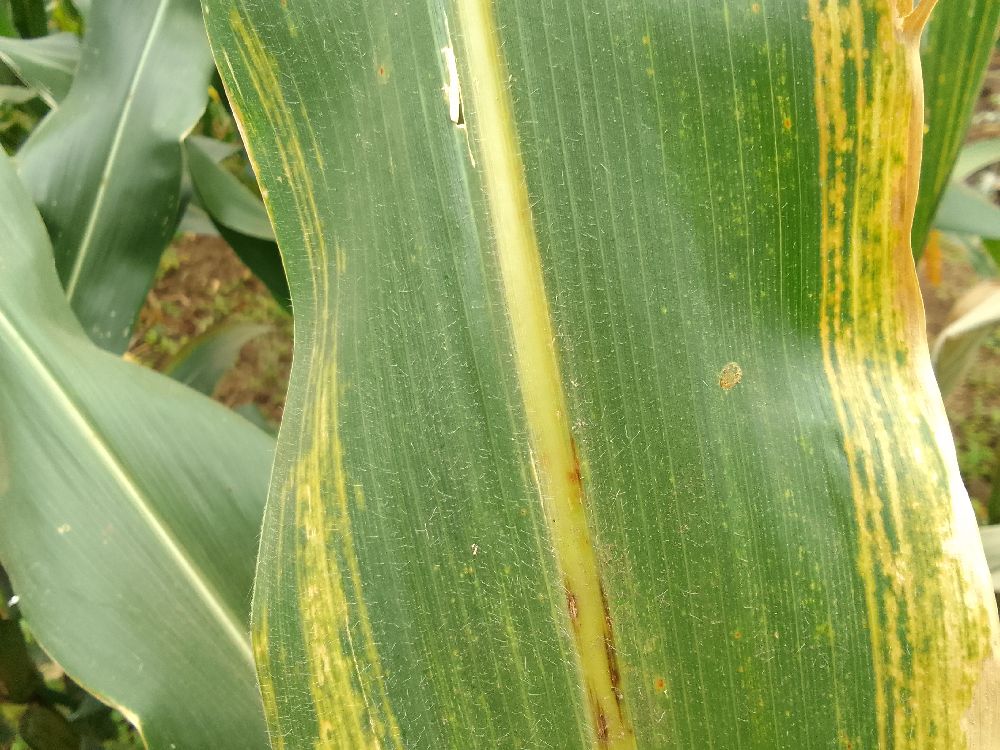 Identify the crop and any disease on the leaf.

maize, maize lethal necrosis
